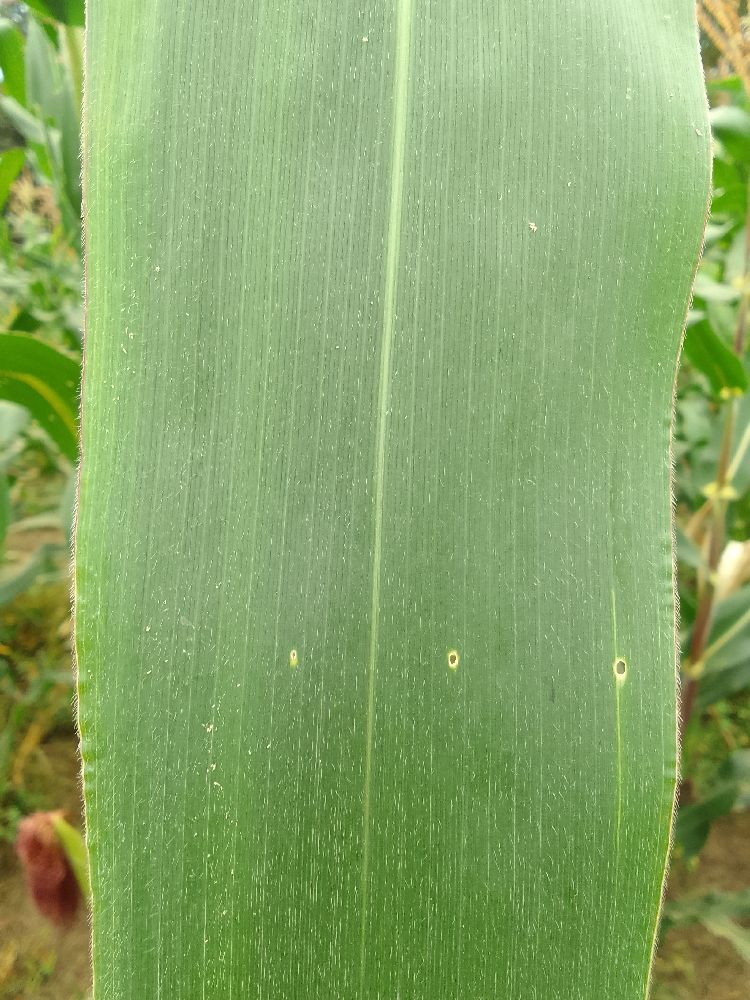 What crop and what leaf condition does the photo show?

maize, healthy
